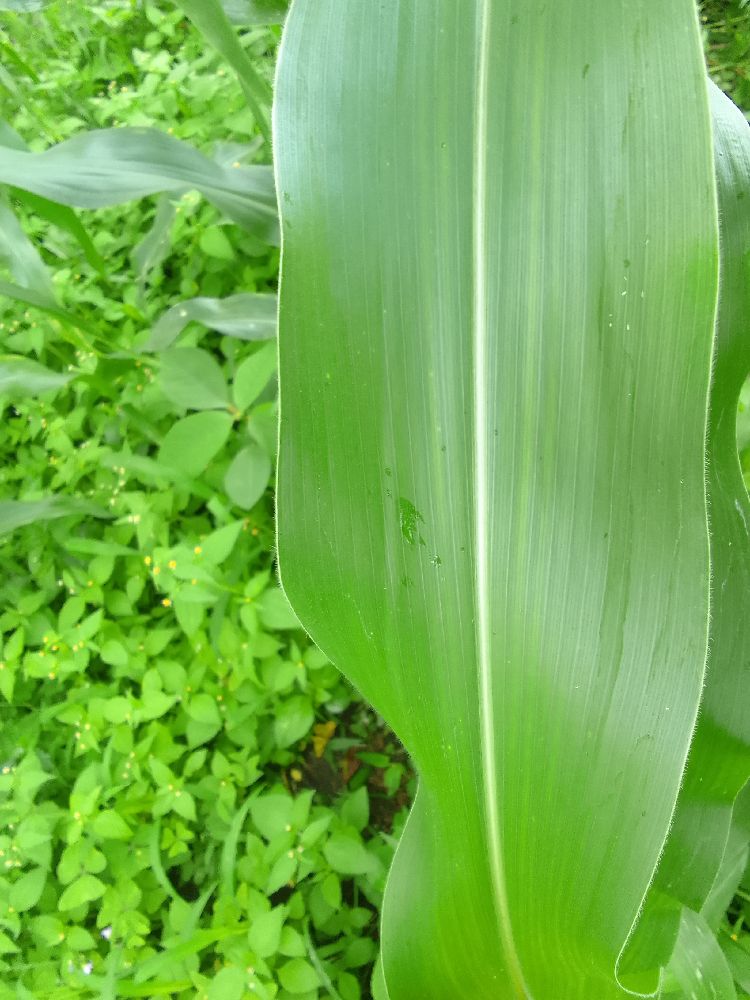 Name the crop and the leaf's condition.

maize, healthy
